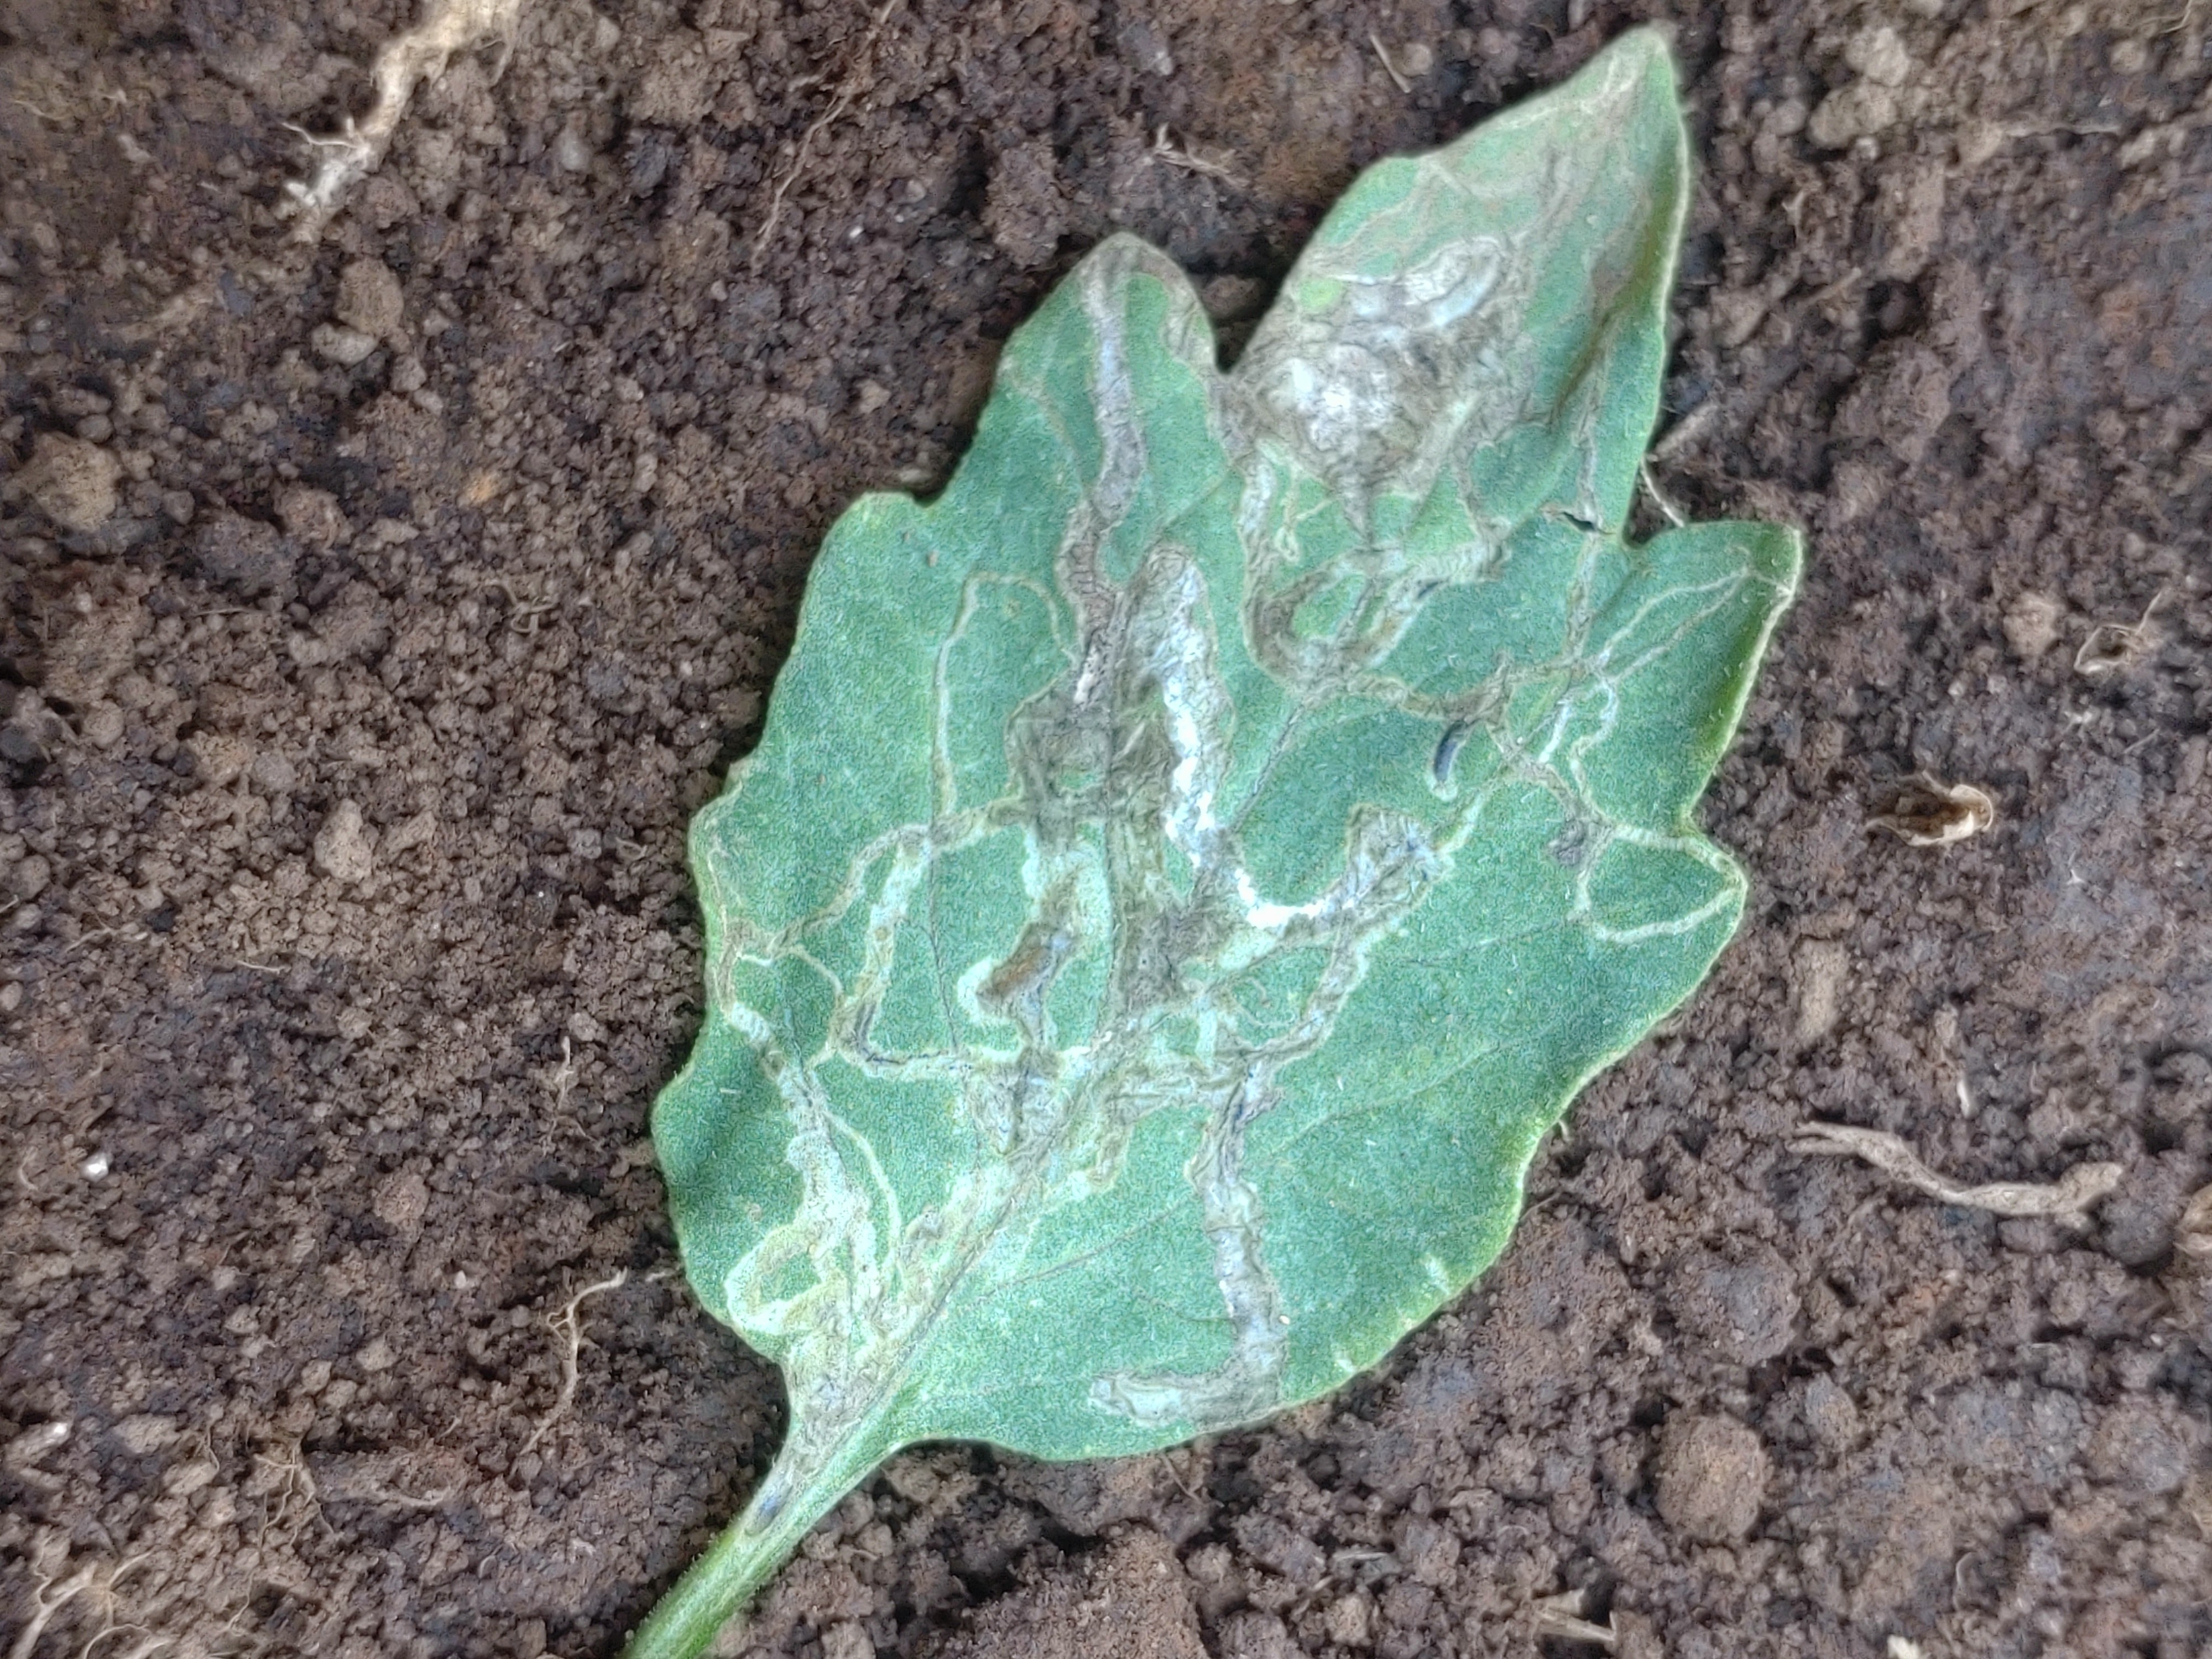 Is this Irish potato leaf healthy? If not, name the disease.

late blight
